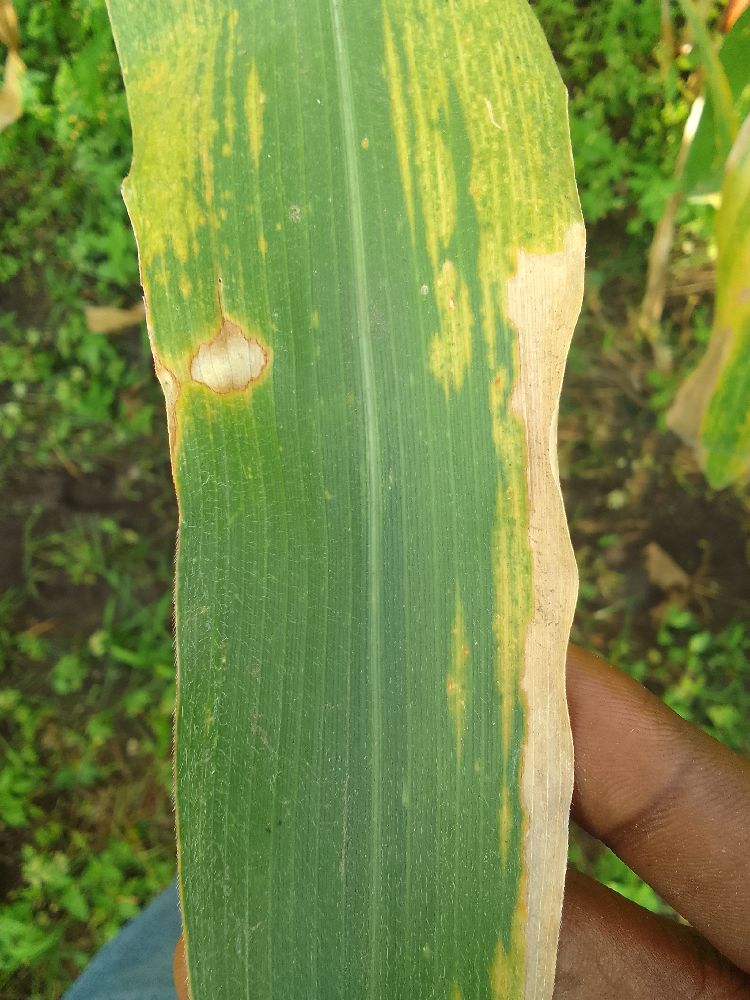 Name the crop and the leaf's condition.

maize, maize lethal necrosis
